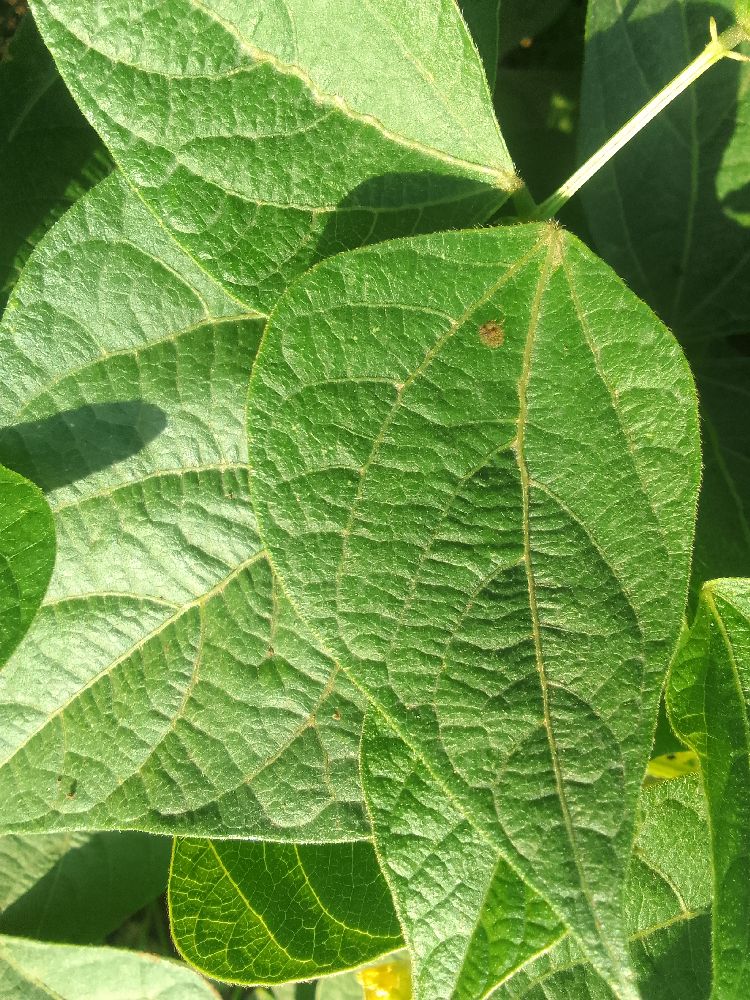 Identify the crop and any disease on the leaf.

common bean, healthy
